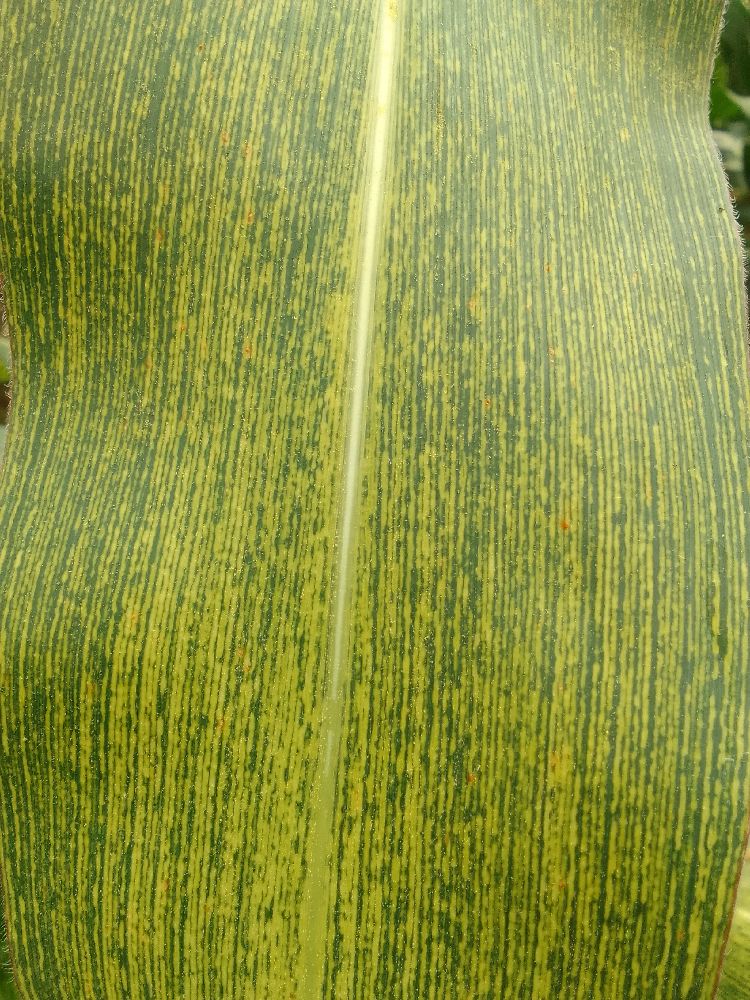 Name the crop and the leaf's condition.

maize, maize streak virus
